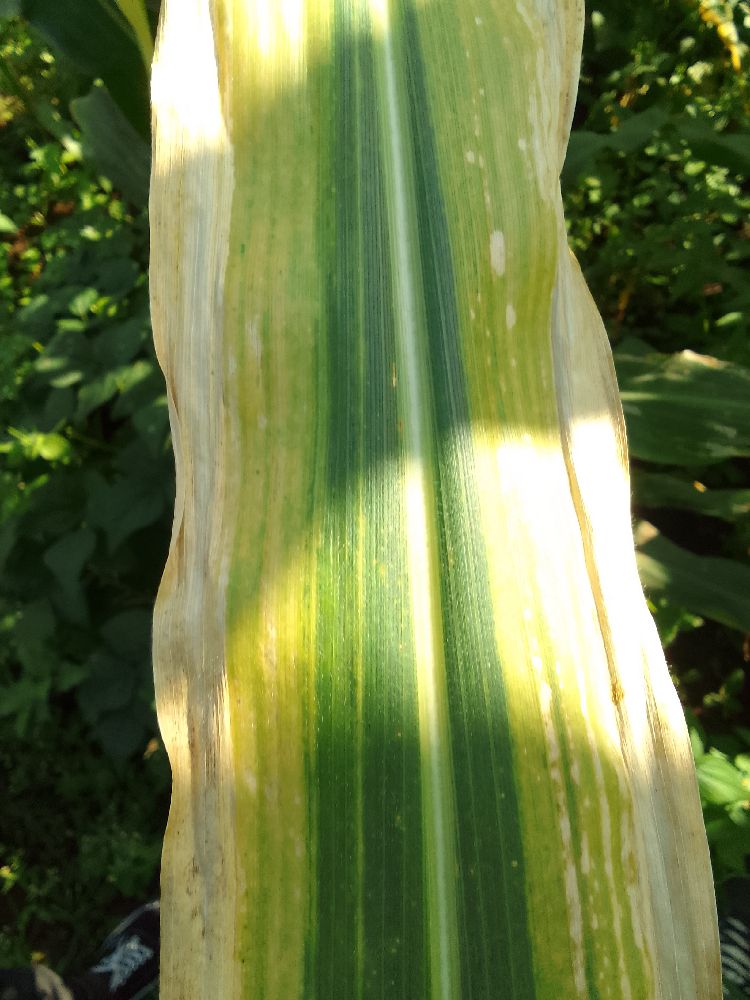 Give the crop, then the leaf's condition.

maize, maize lethal necrosis
